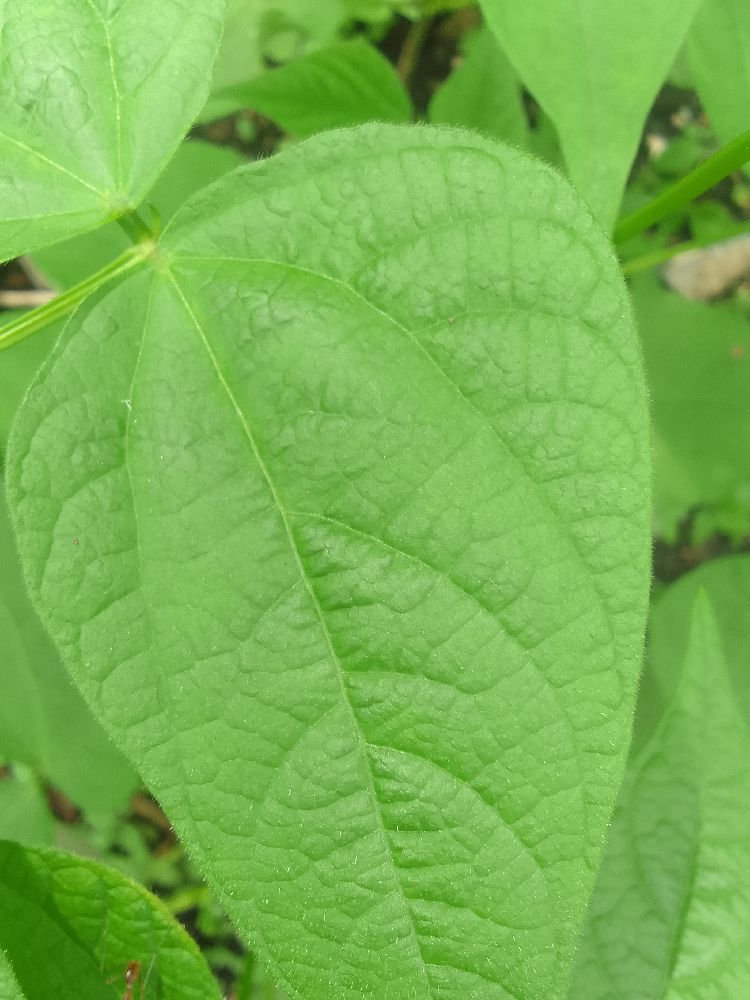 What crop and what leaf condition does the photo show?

common bean, healthy
